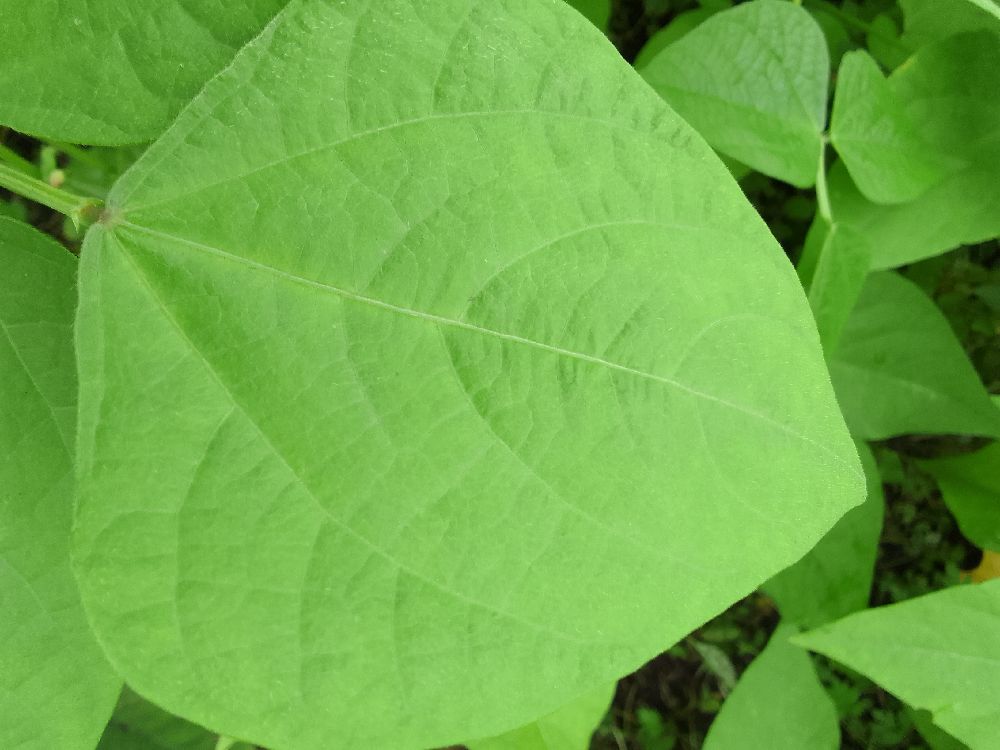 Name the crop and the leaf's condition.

common bean, healthy
